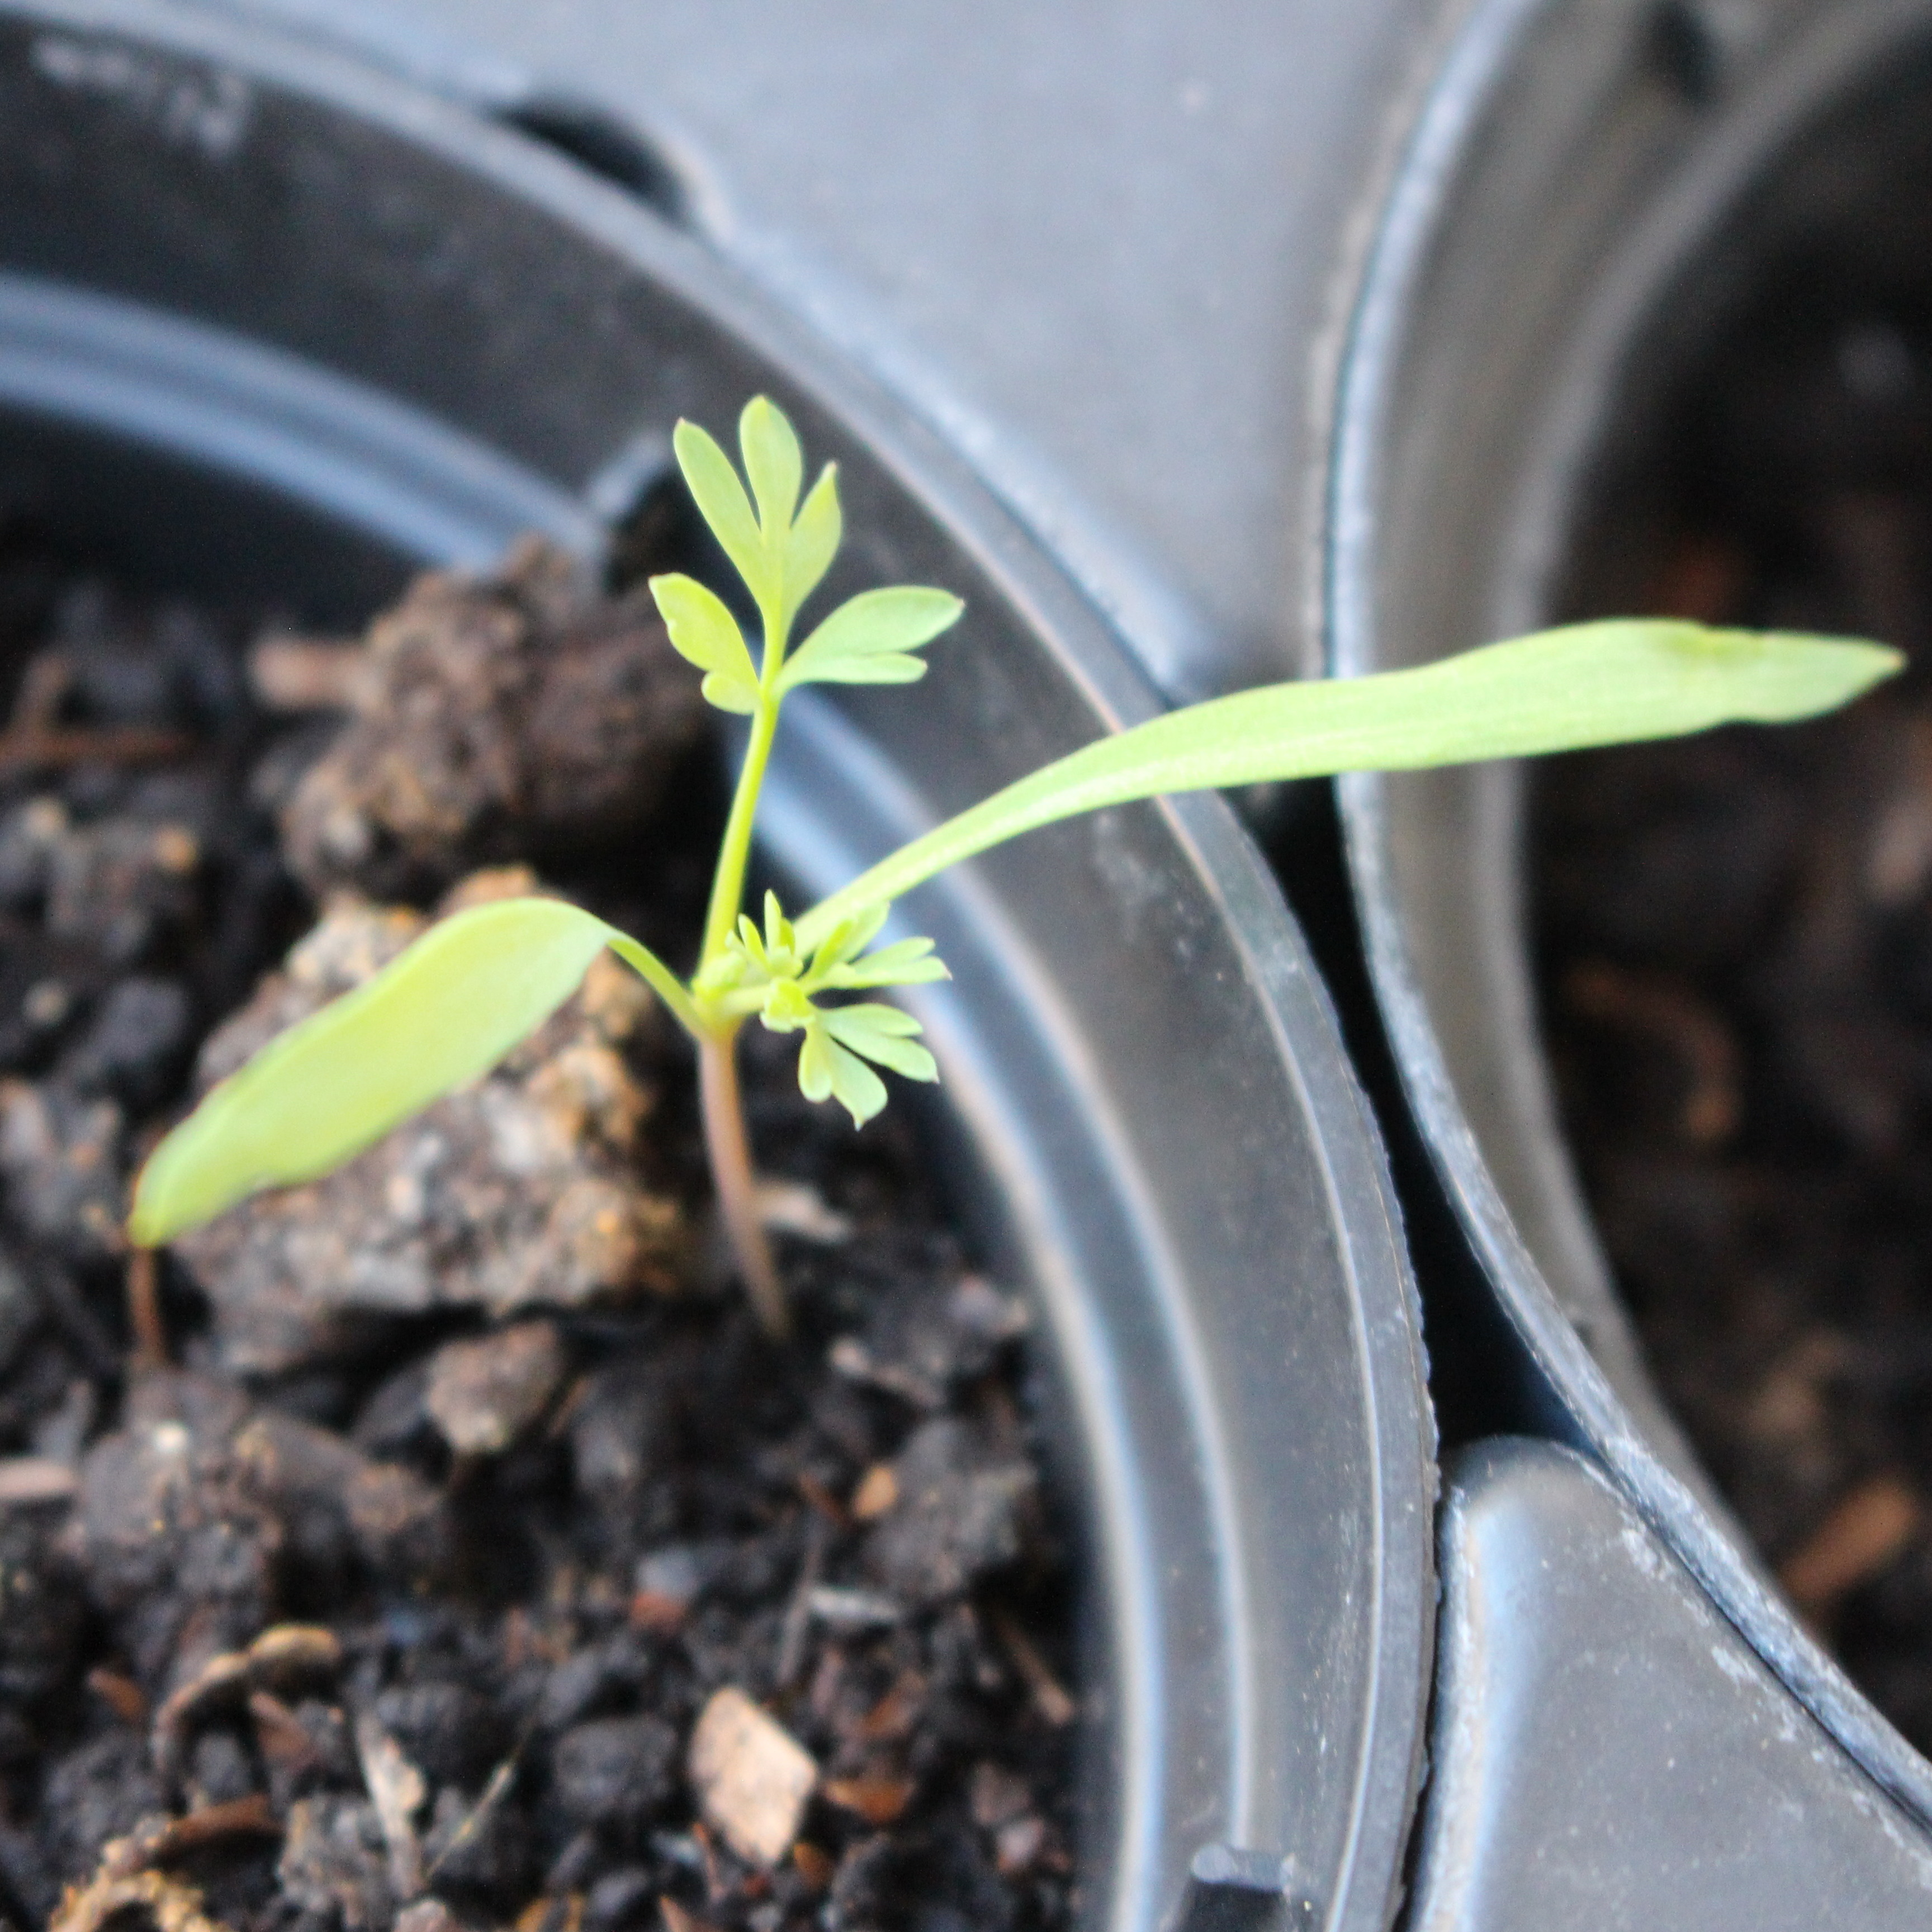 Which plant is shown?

Fumaria officinalis
